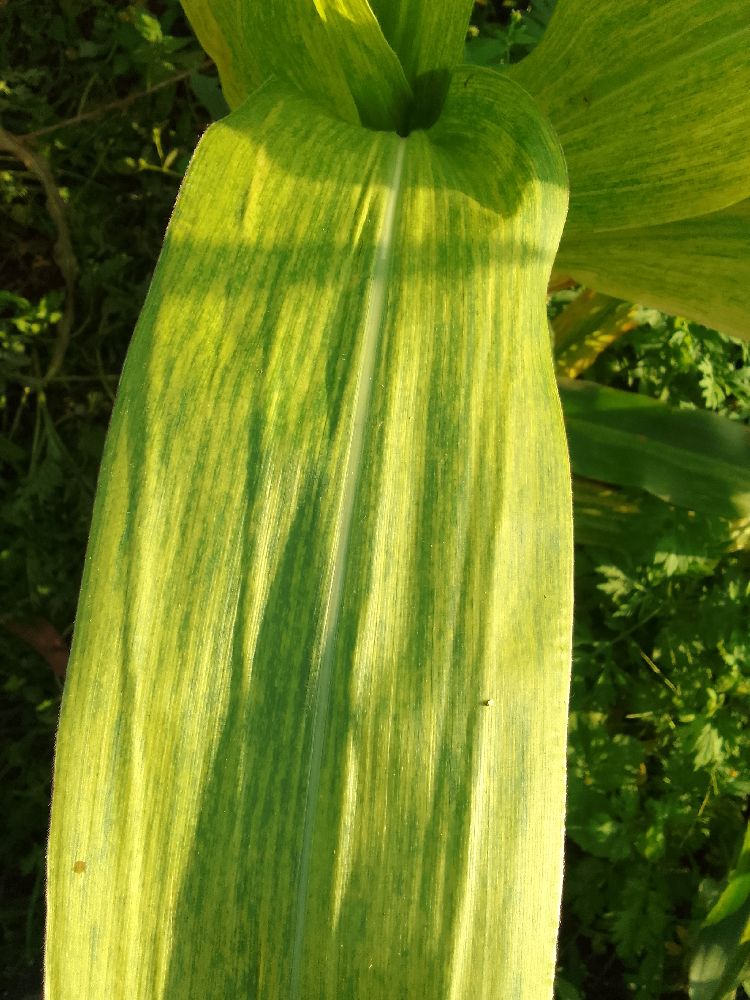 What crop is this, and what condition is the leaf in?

maize, maize lethal necrosis
